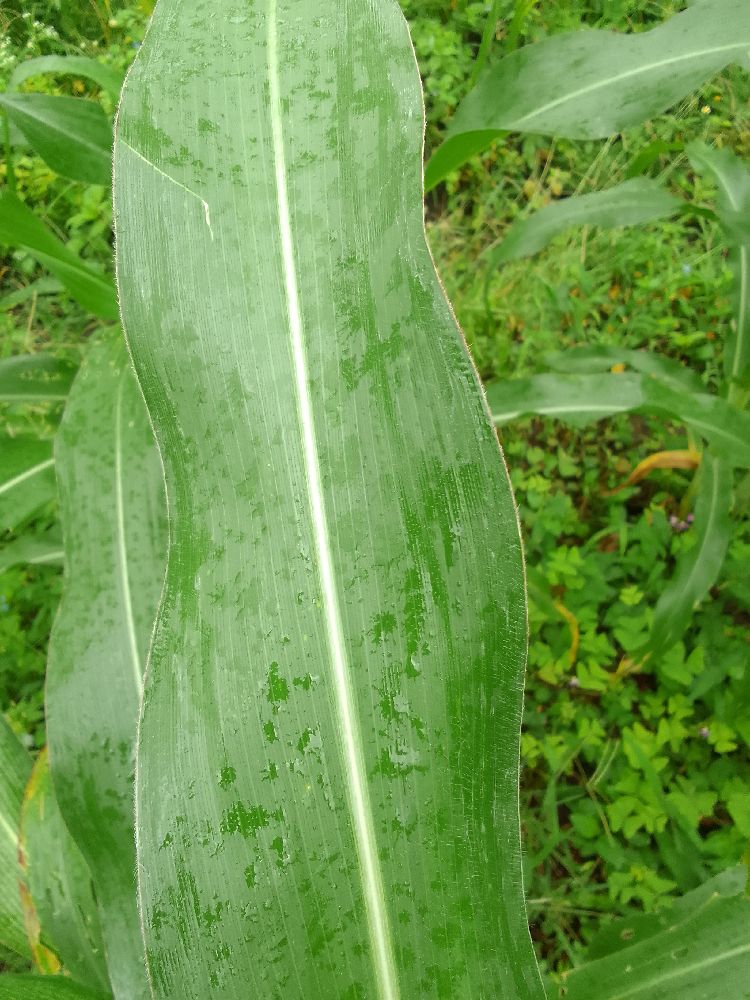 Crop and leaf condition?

maize, healthy
